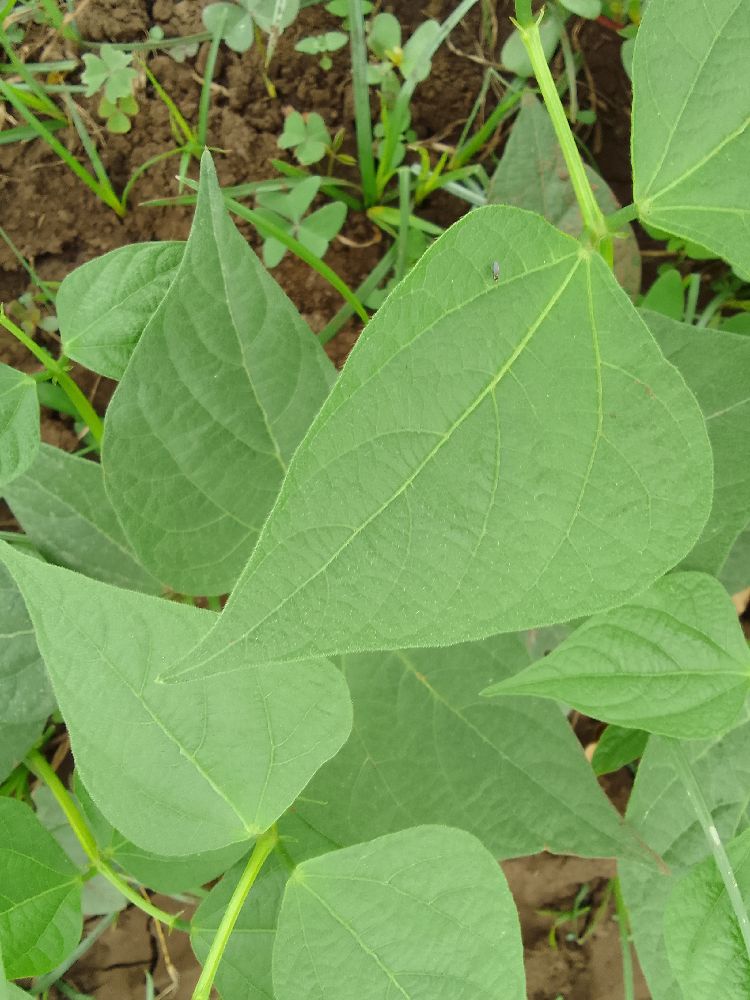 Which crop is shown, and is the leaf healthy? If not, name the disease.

common bean, healthy
